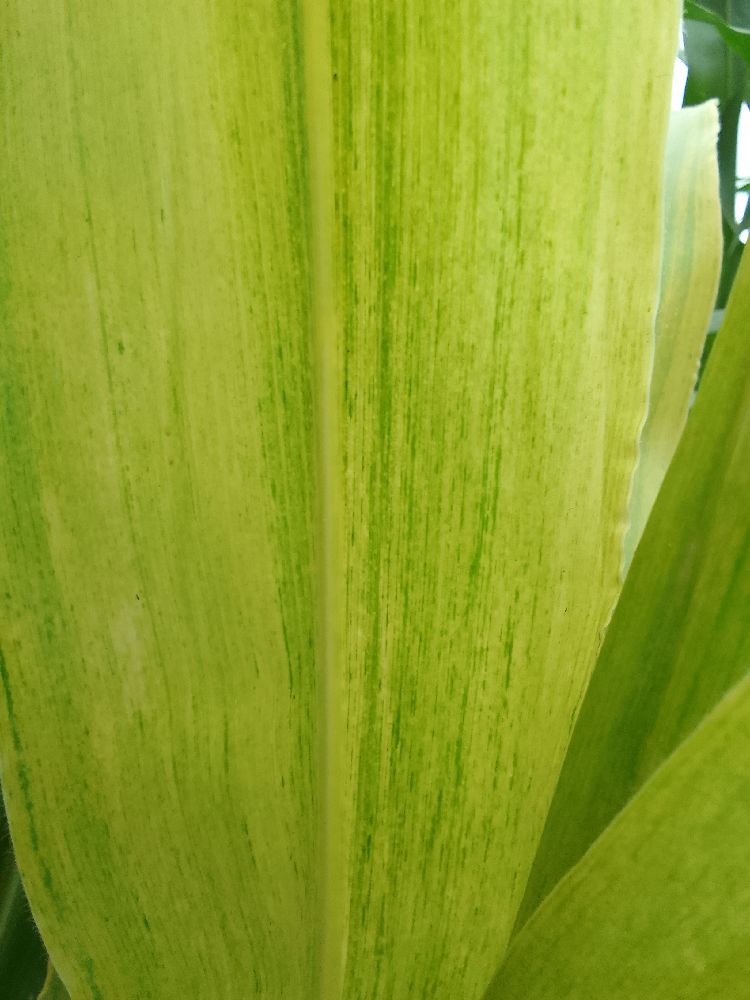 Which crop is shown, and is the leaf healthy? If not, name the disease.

maize, maize lethal necrosis
